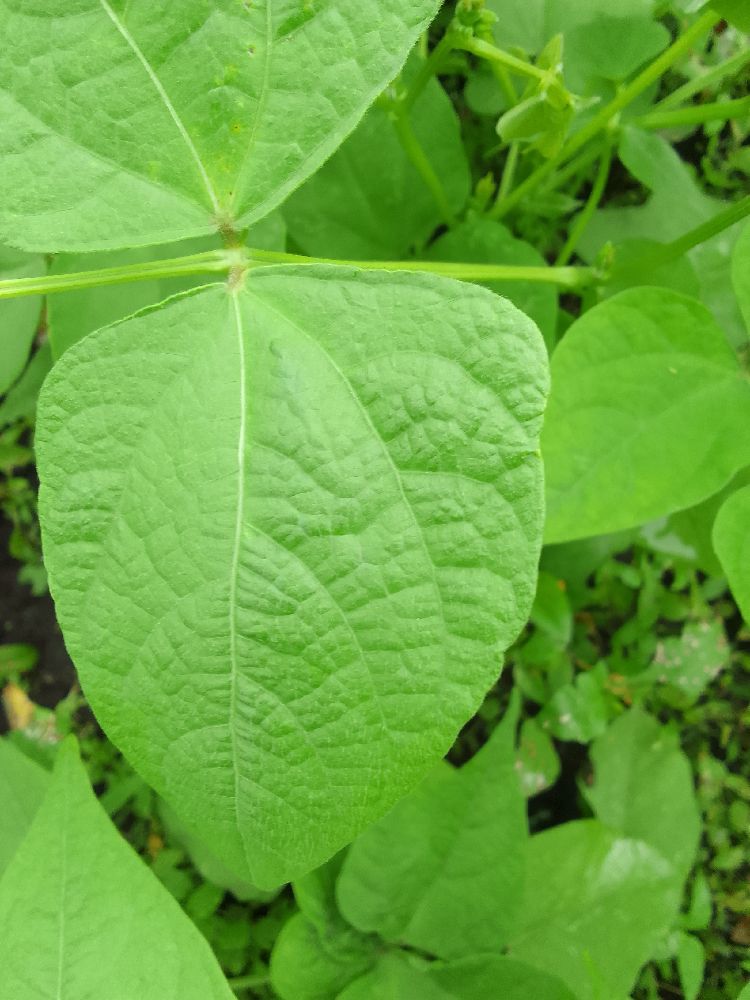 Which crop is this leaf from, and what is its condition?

common bean, healthy
